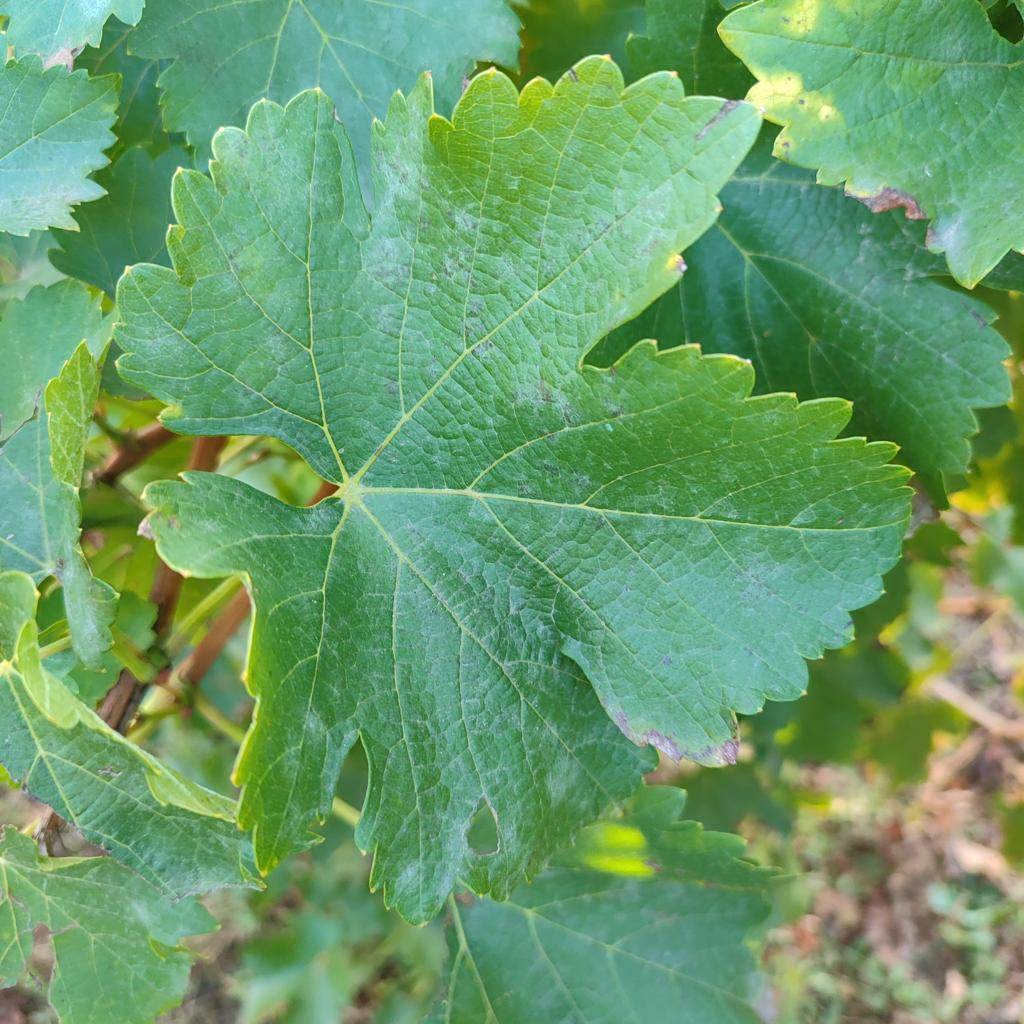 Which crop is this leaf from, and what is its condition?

grapevine, powdery mildew
